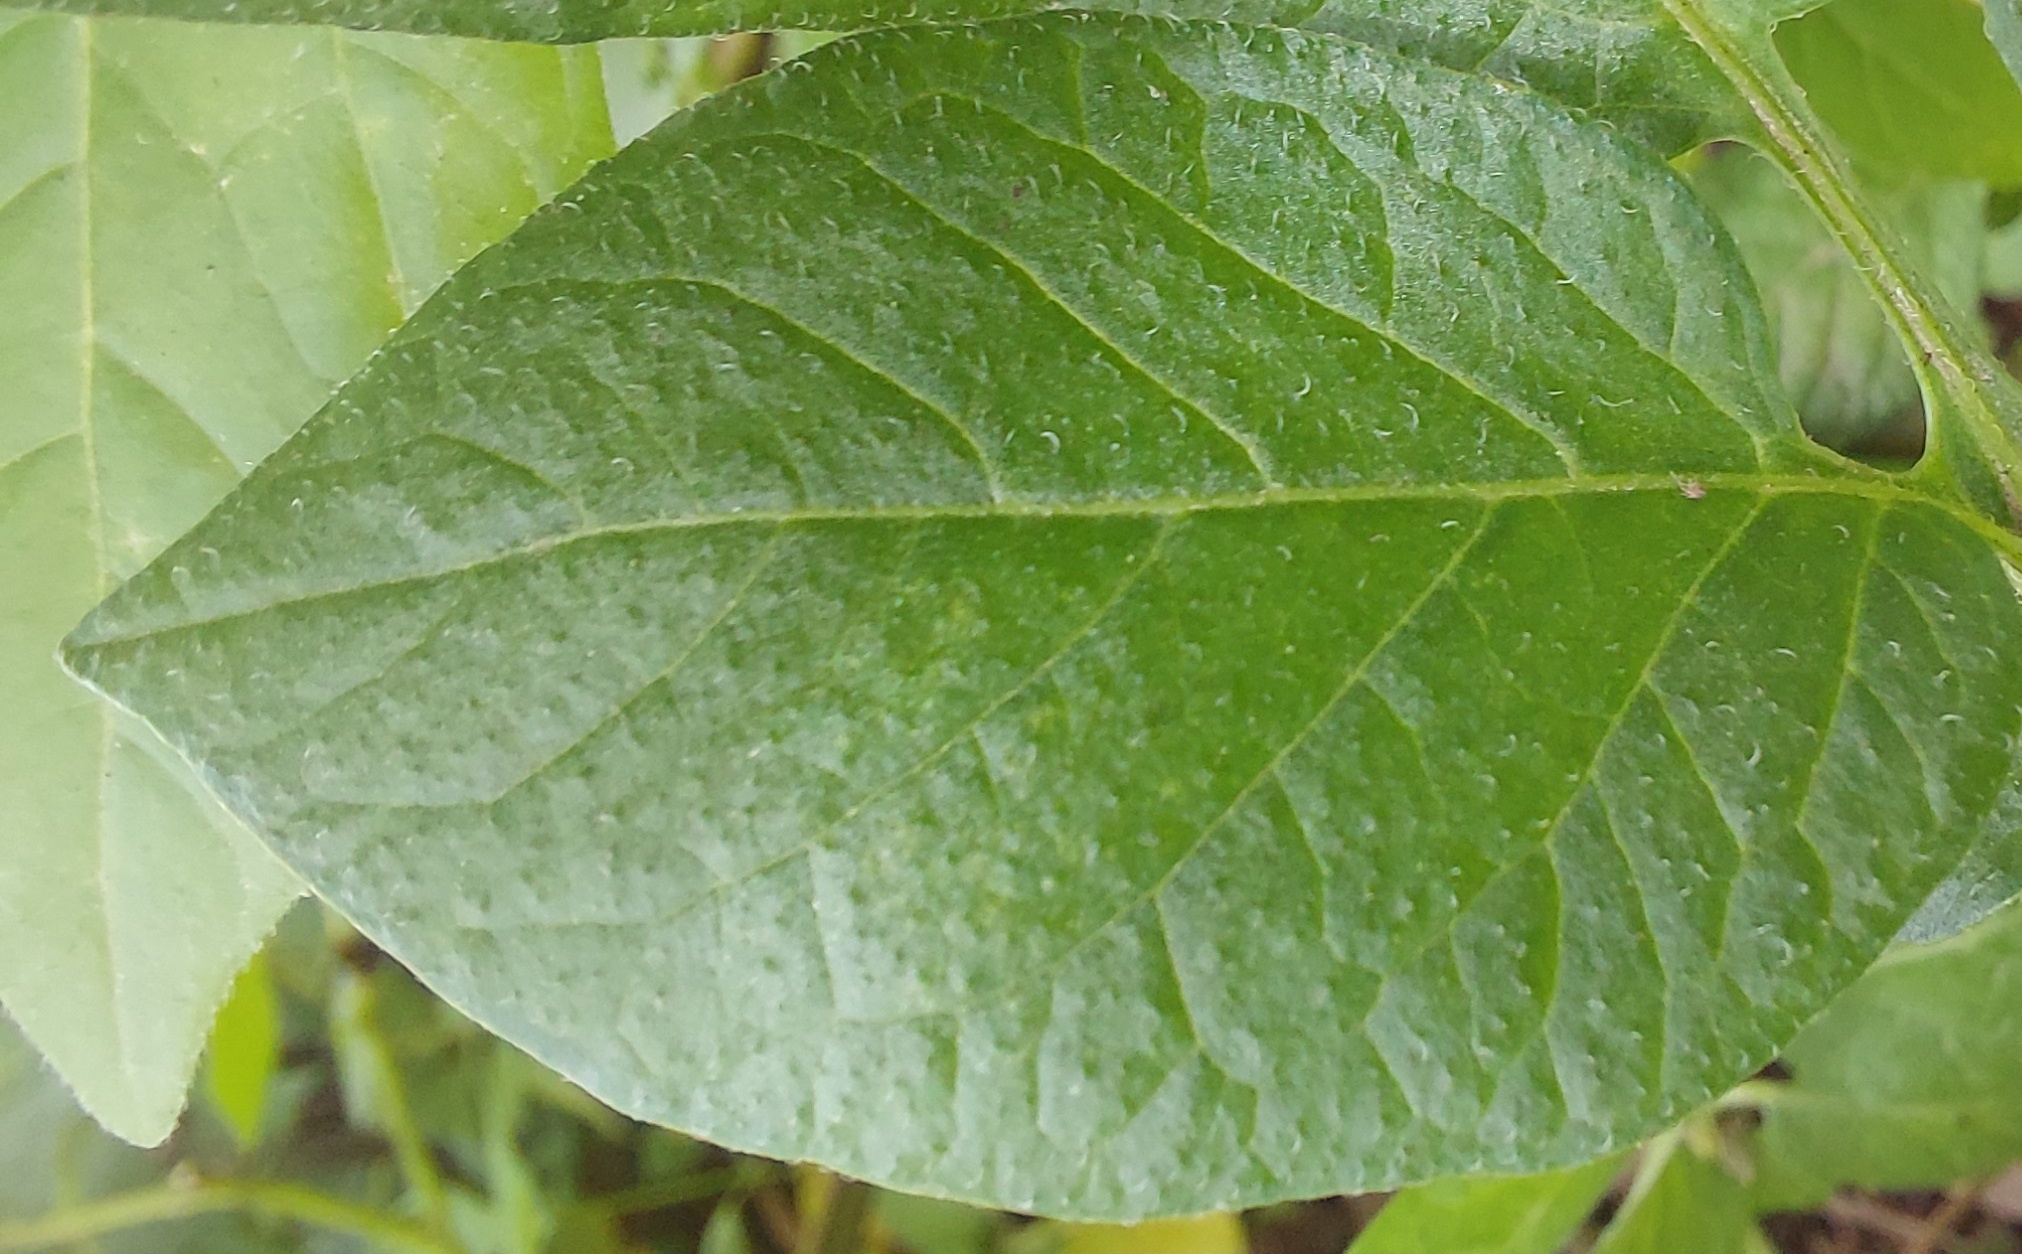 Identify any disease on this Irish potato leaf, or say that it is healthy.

healthy
